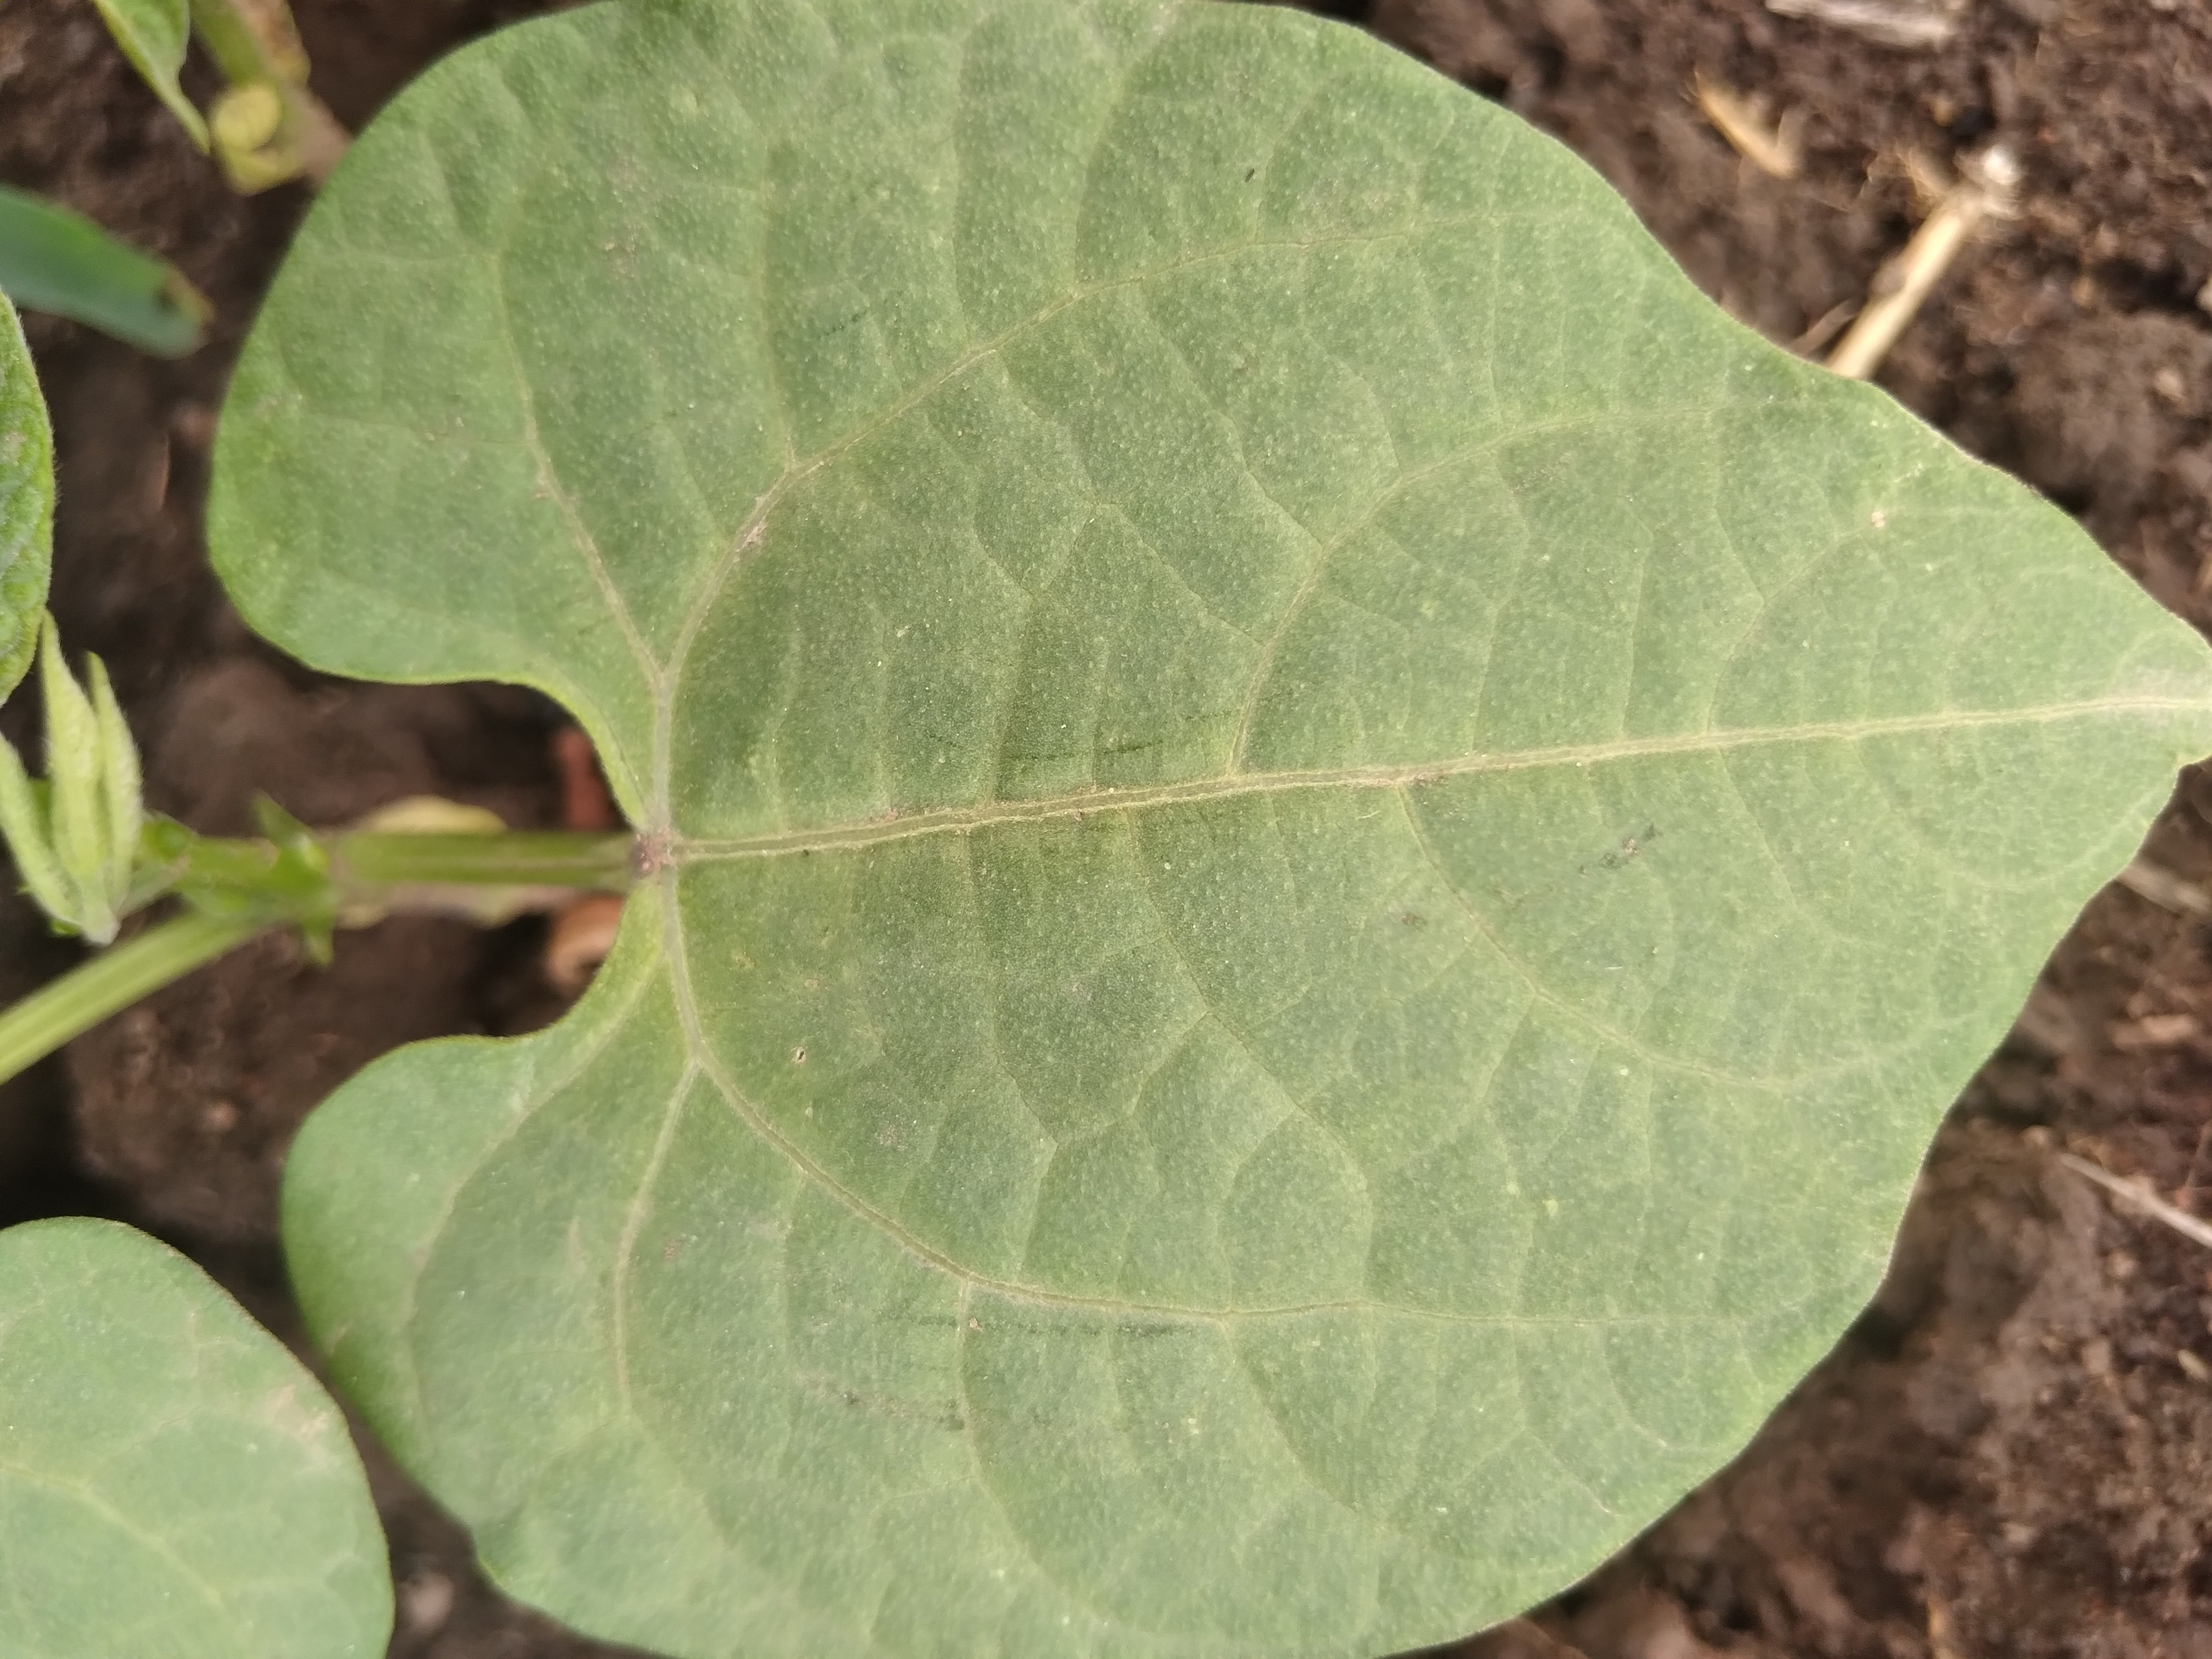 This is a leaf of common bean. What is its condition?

healthy
